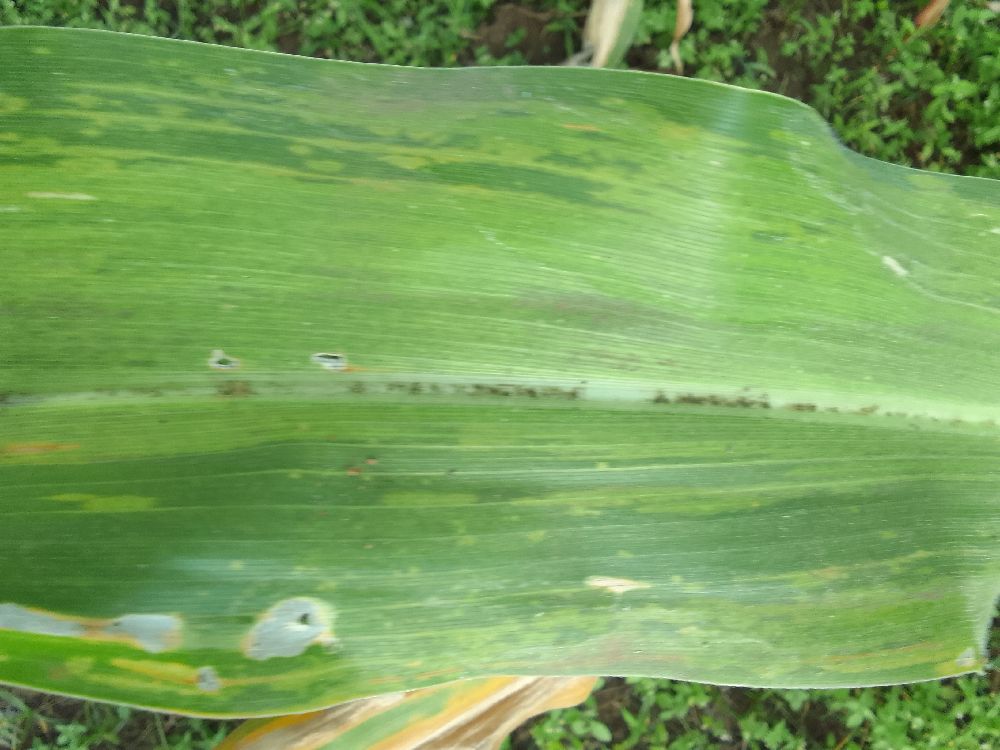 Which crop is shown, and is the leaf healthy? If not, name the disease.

maize, maize lethal necrosis
